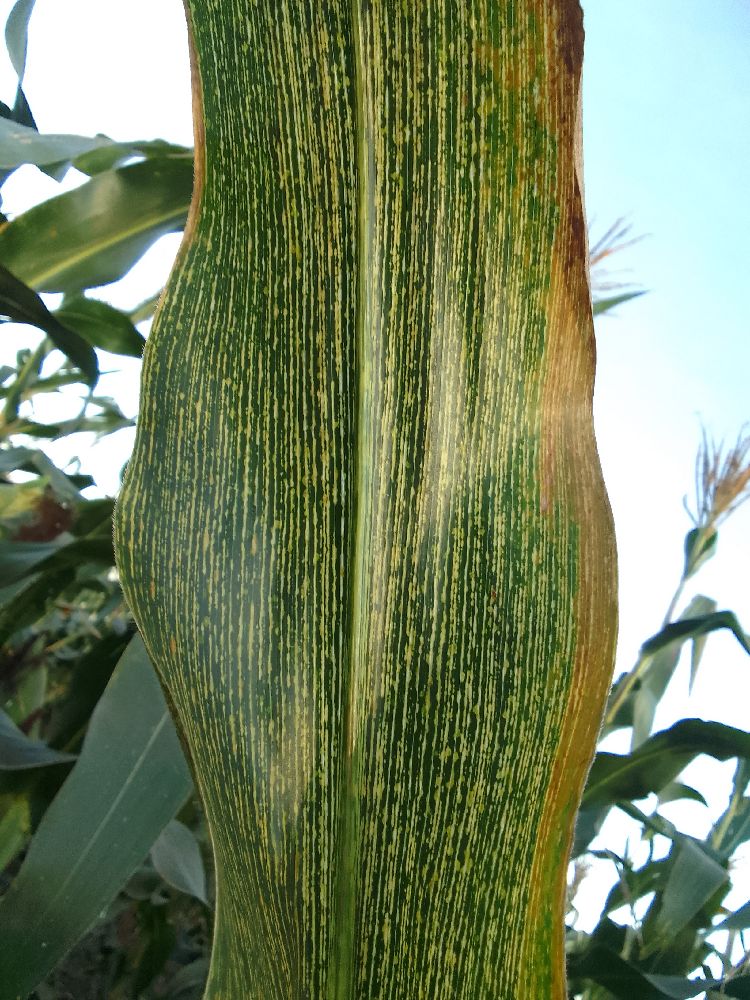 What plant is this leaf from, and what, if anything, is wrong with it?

maize, maize streak virus
